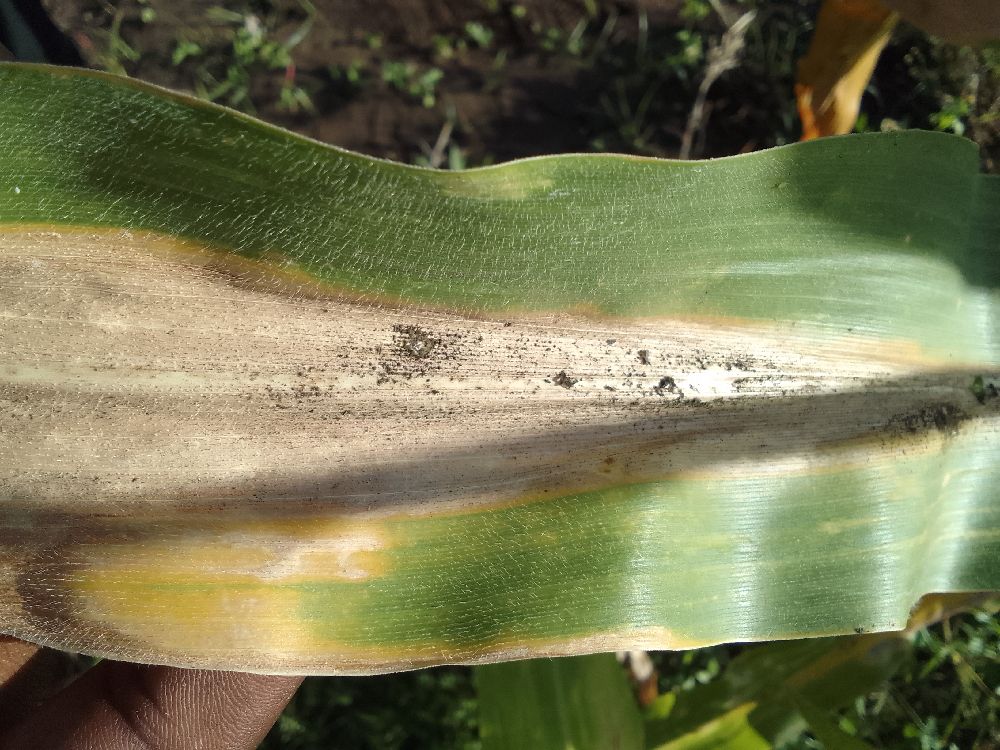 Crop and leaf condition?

maize, maize lethal necrosis
